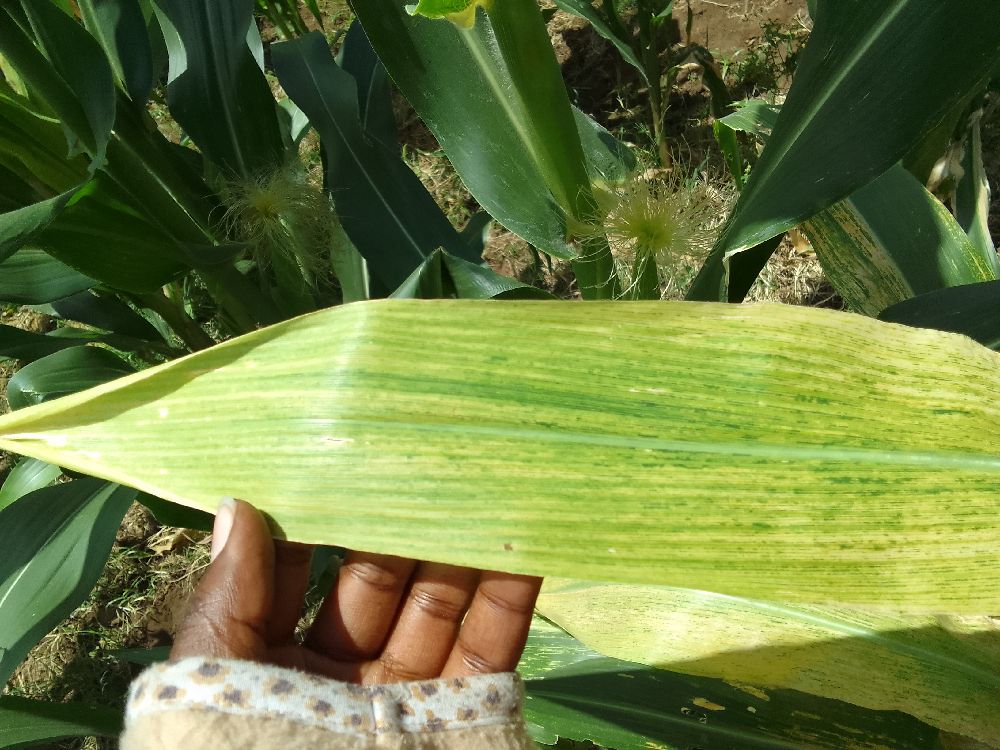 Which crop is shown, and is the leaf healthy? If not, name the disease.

maize, maize lethal necrosis
